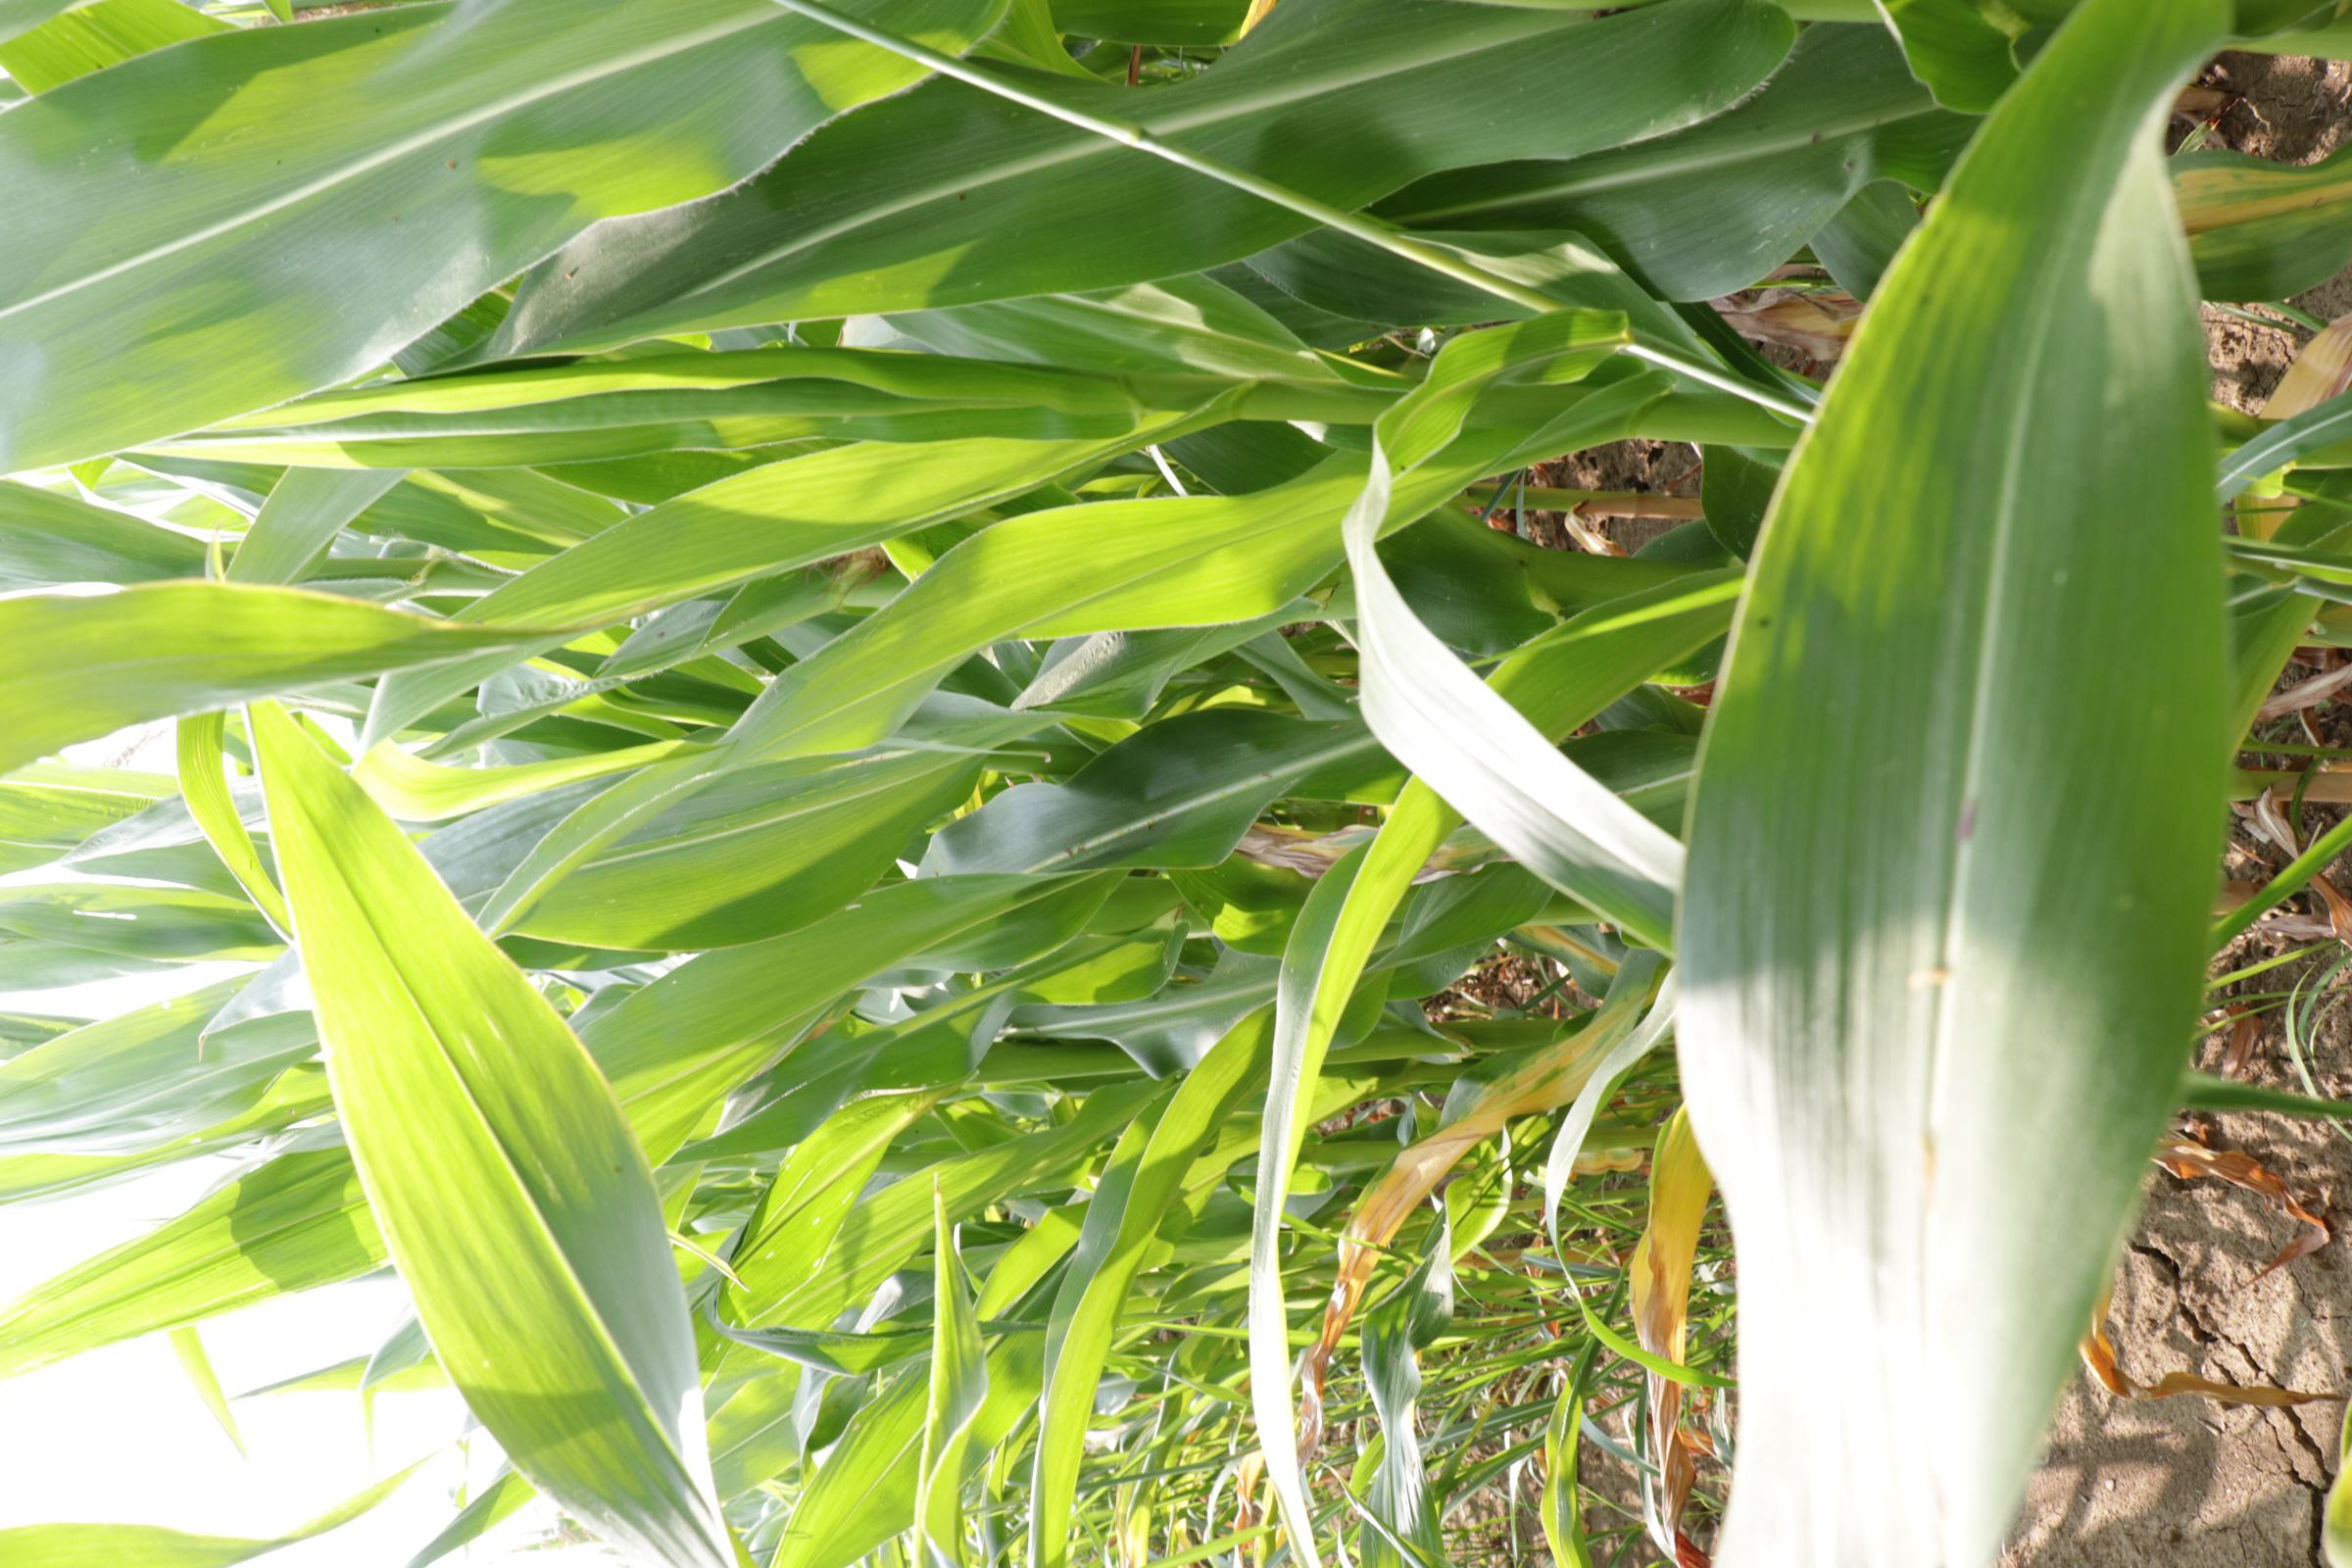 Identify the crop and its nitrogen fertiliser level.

maize, reduced nitrogen fertilisation
